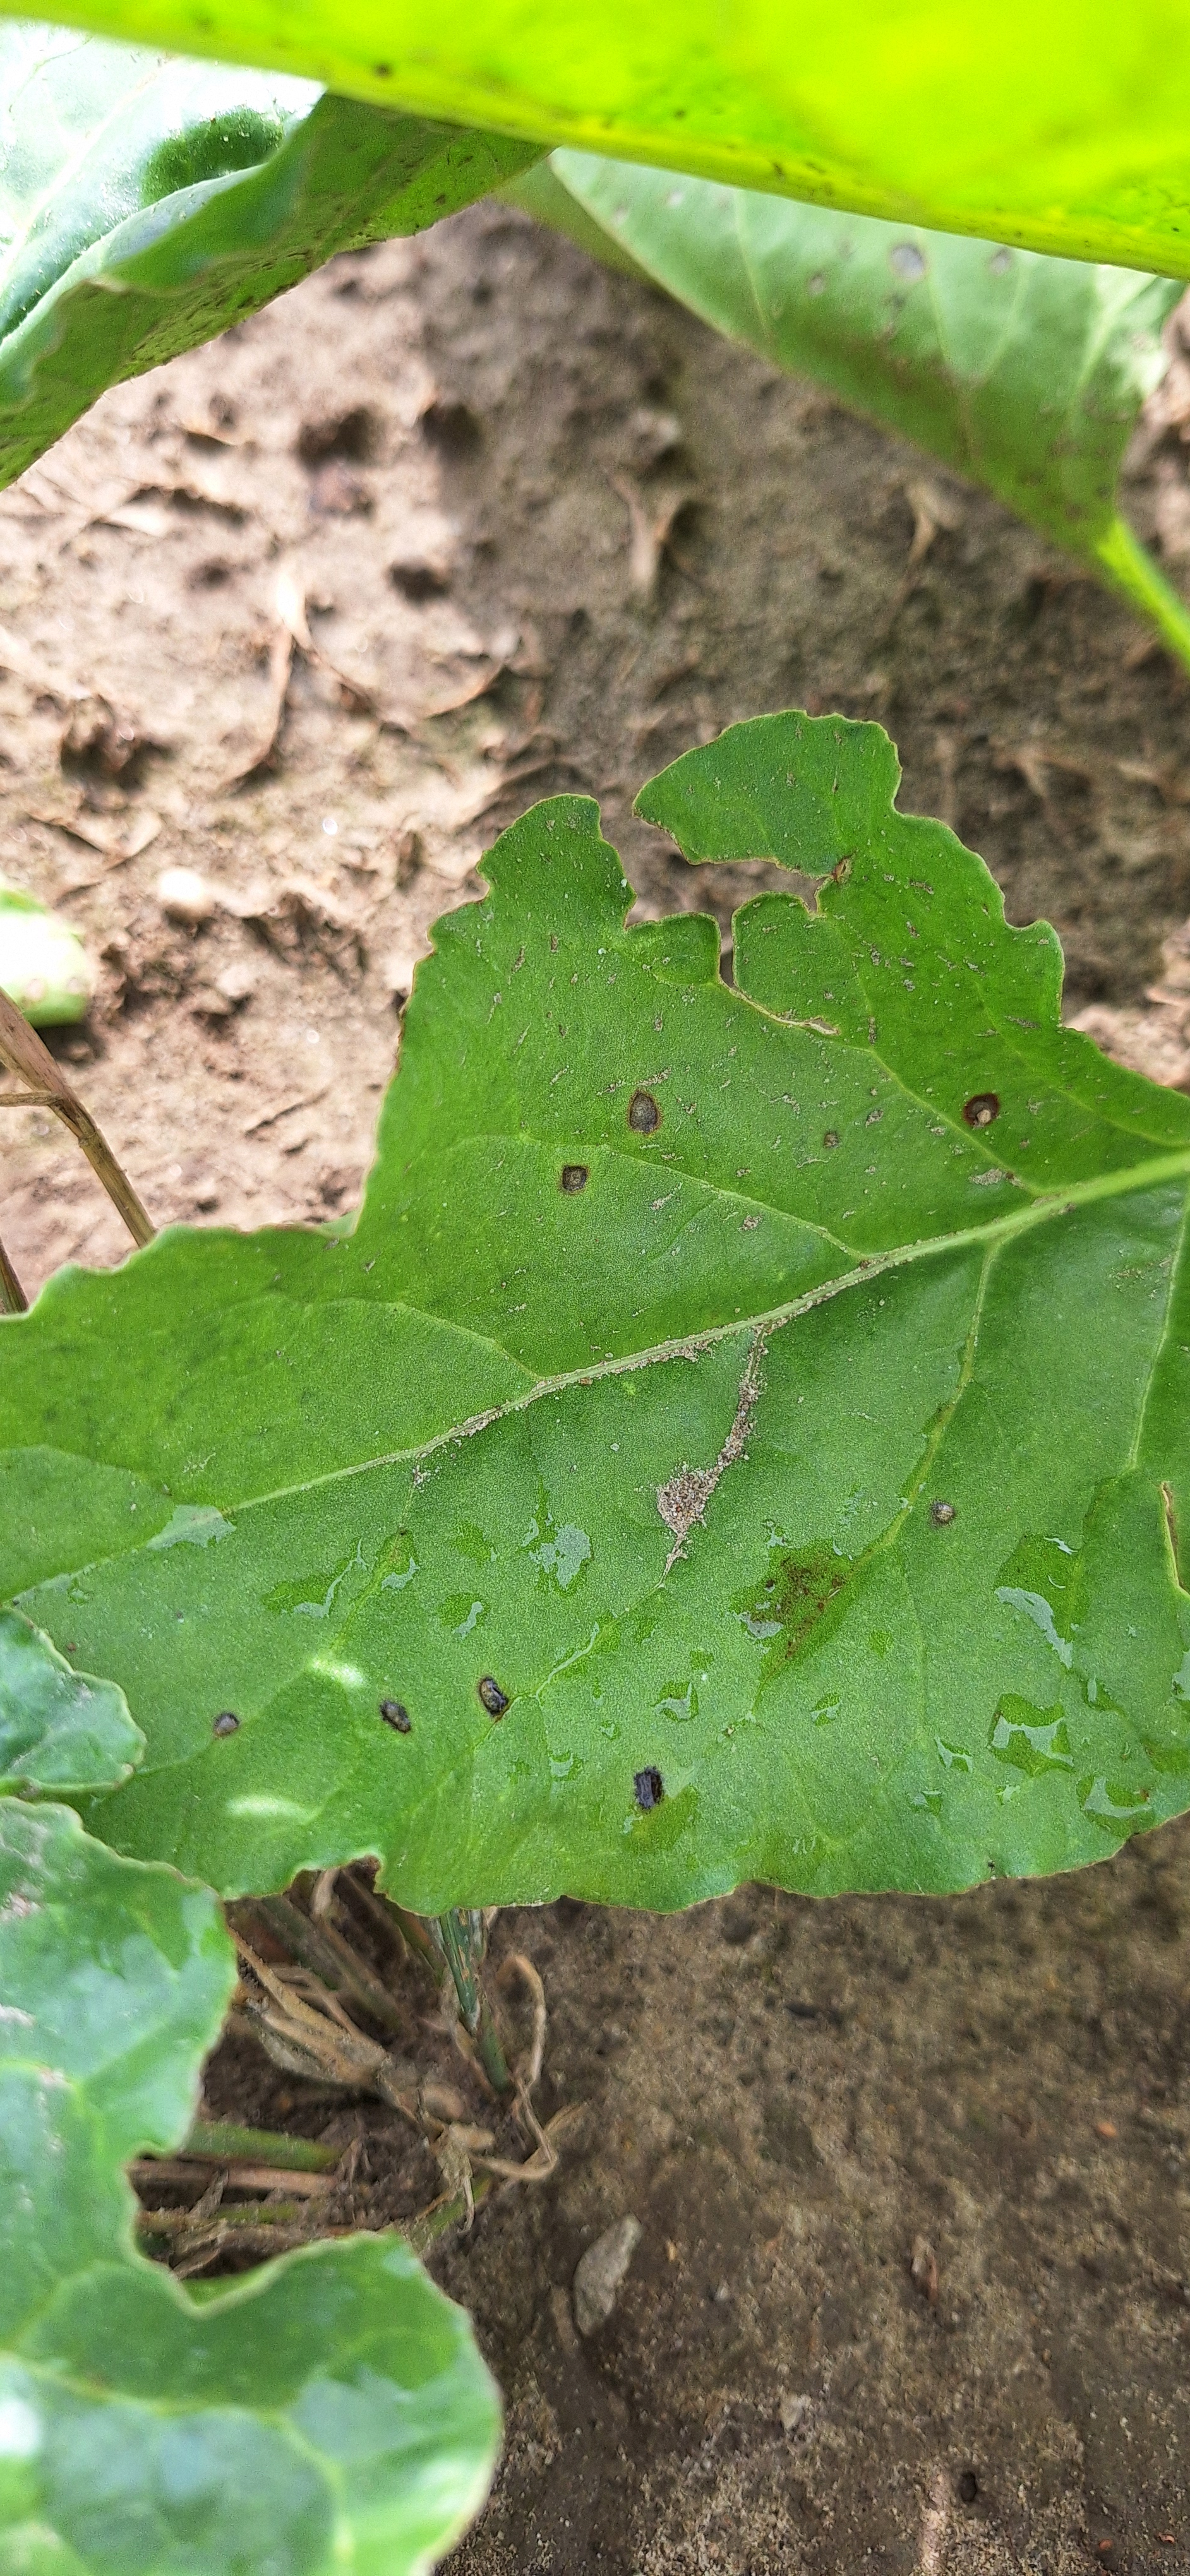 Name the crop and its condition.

beet, cercospora
